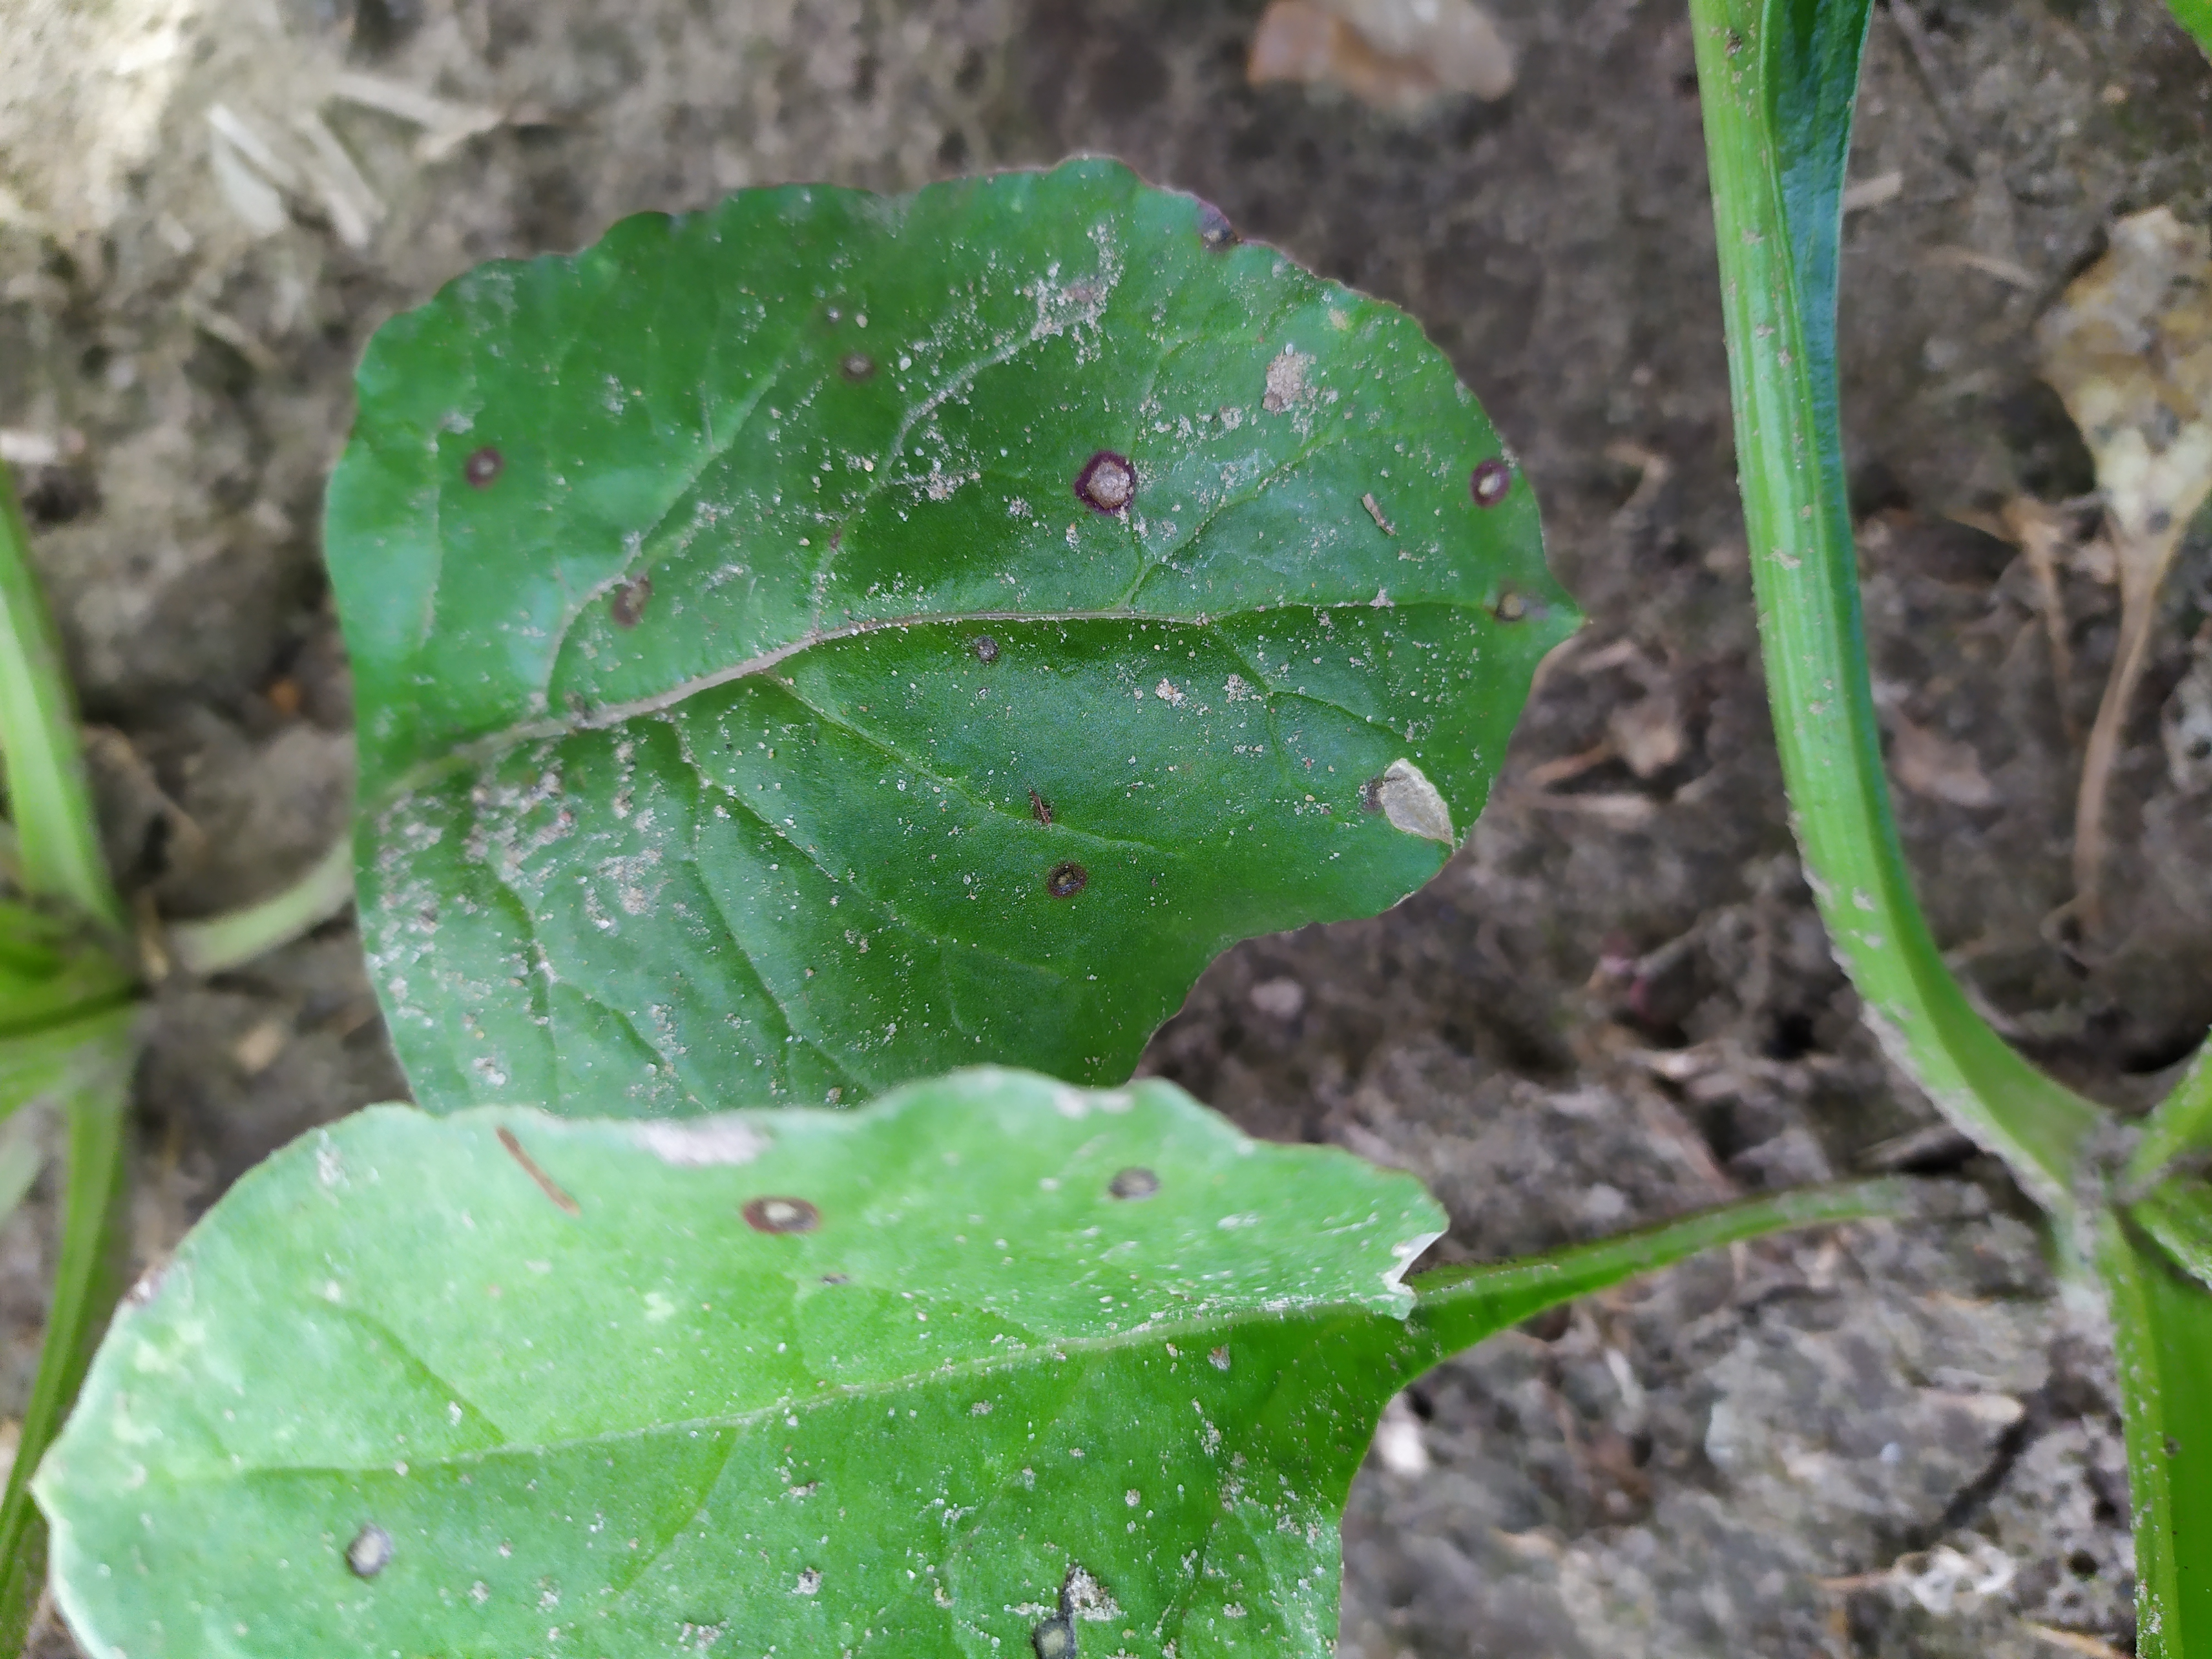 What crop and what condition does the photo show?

beet, cercospora
